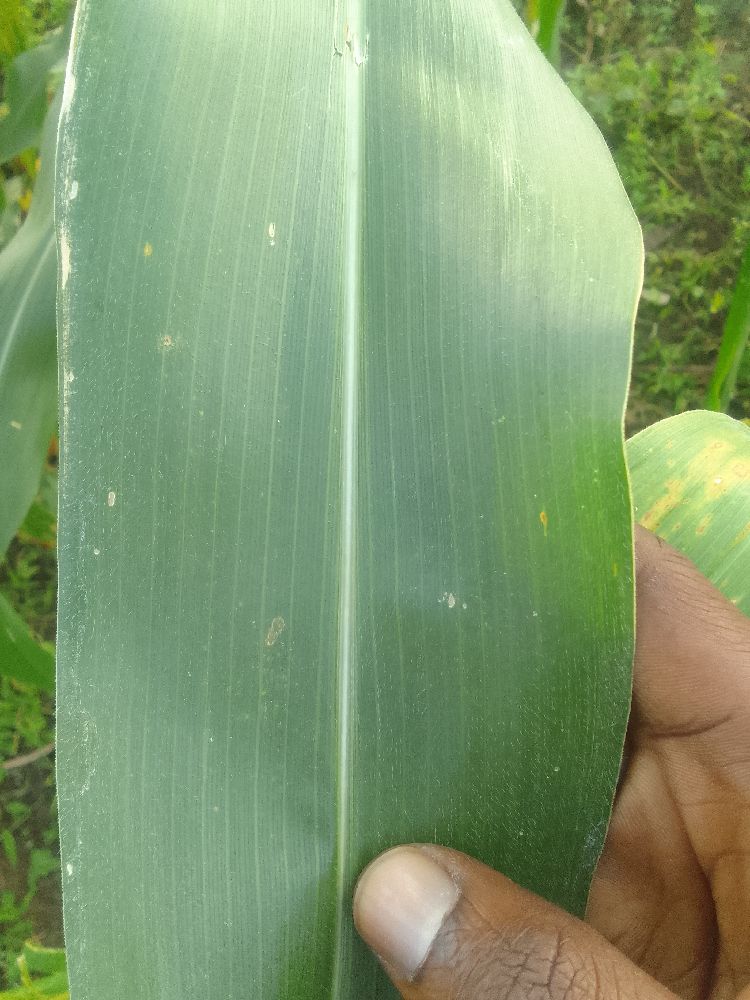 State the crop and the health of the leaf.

maize, healthy
